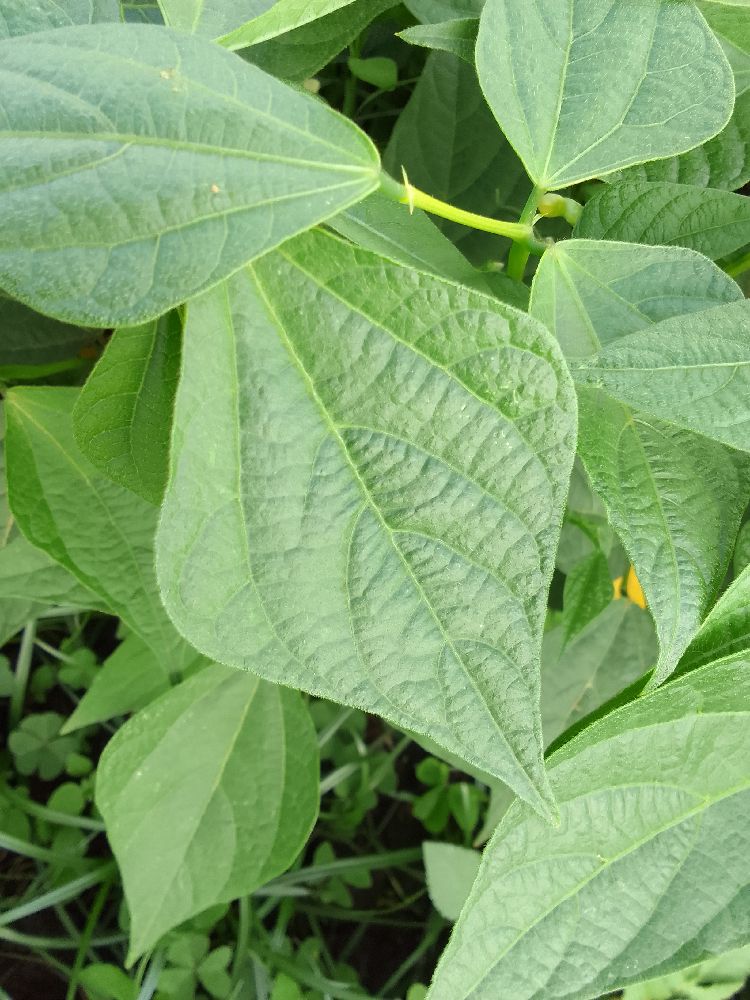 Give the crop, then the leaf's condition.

common bean, healthy
